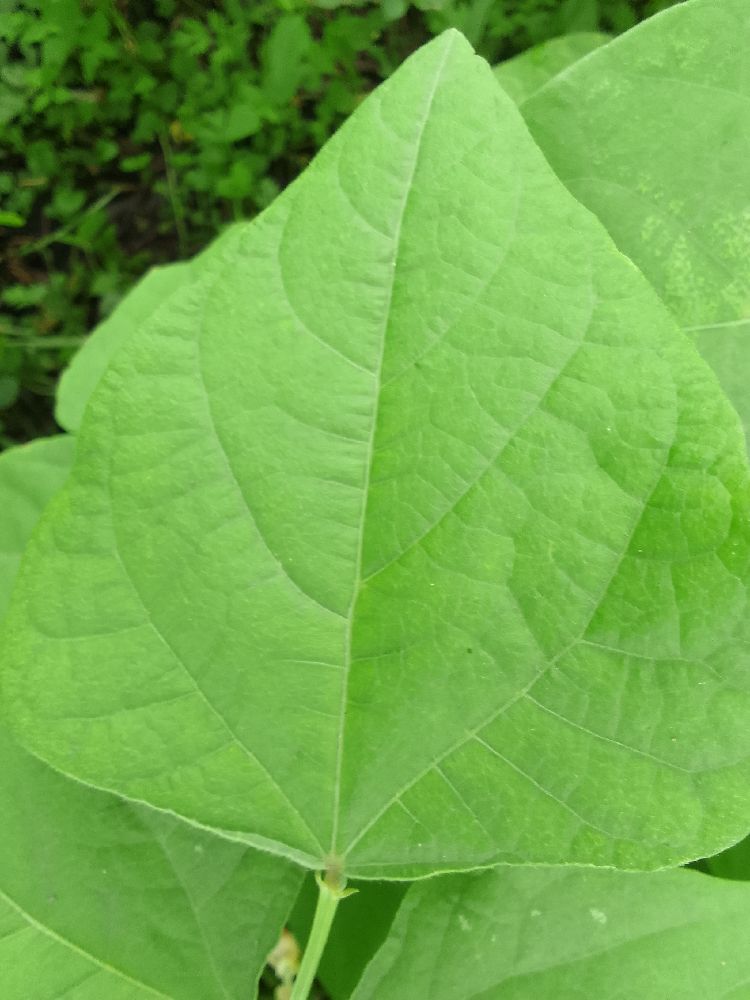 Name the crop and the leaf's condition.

common bean, healthy
